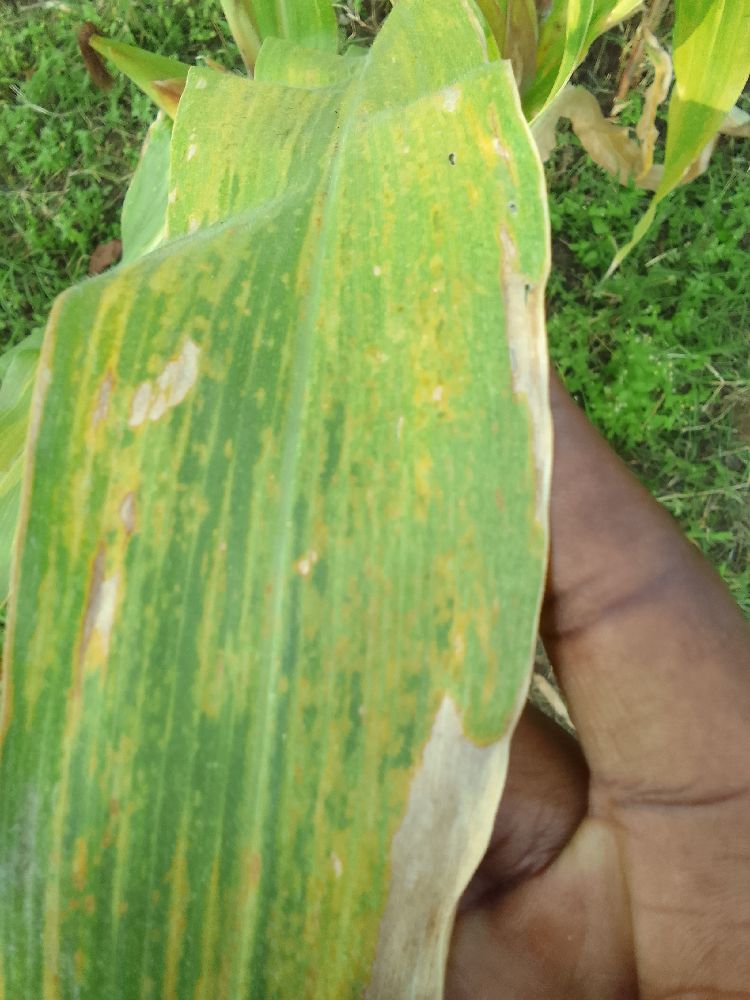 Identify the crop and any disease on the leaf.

maize, maize lethal necrosis
